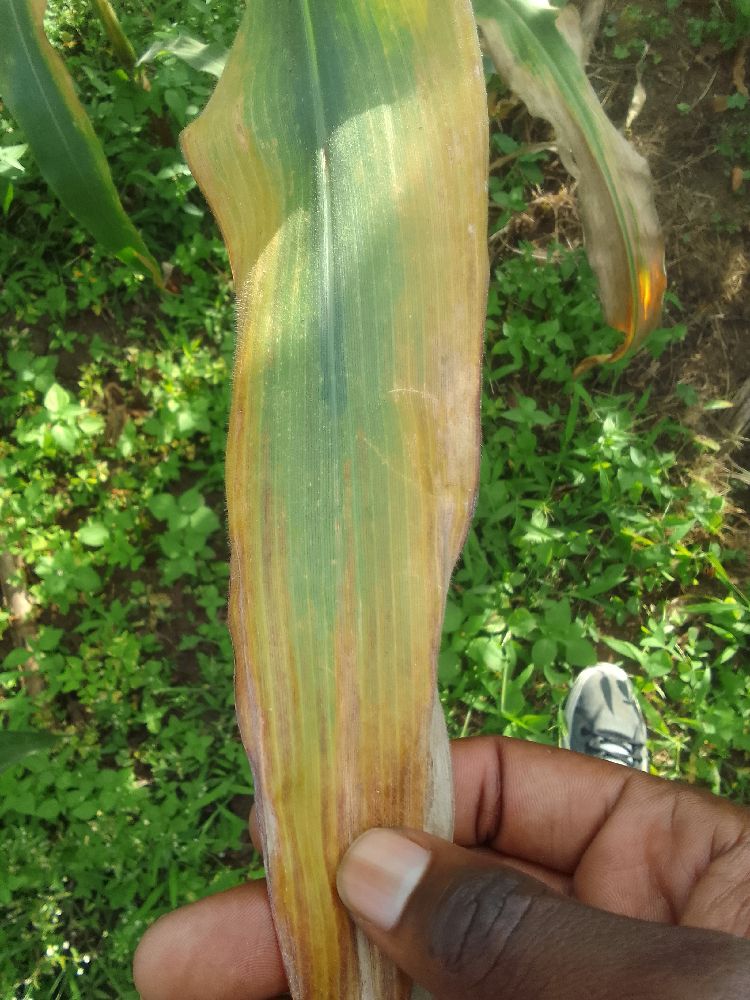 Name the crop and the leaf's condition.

maize, maize lethal necrosis
